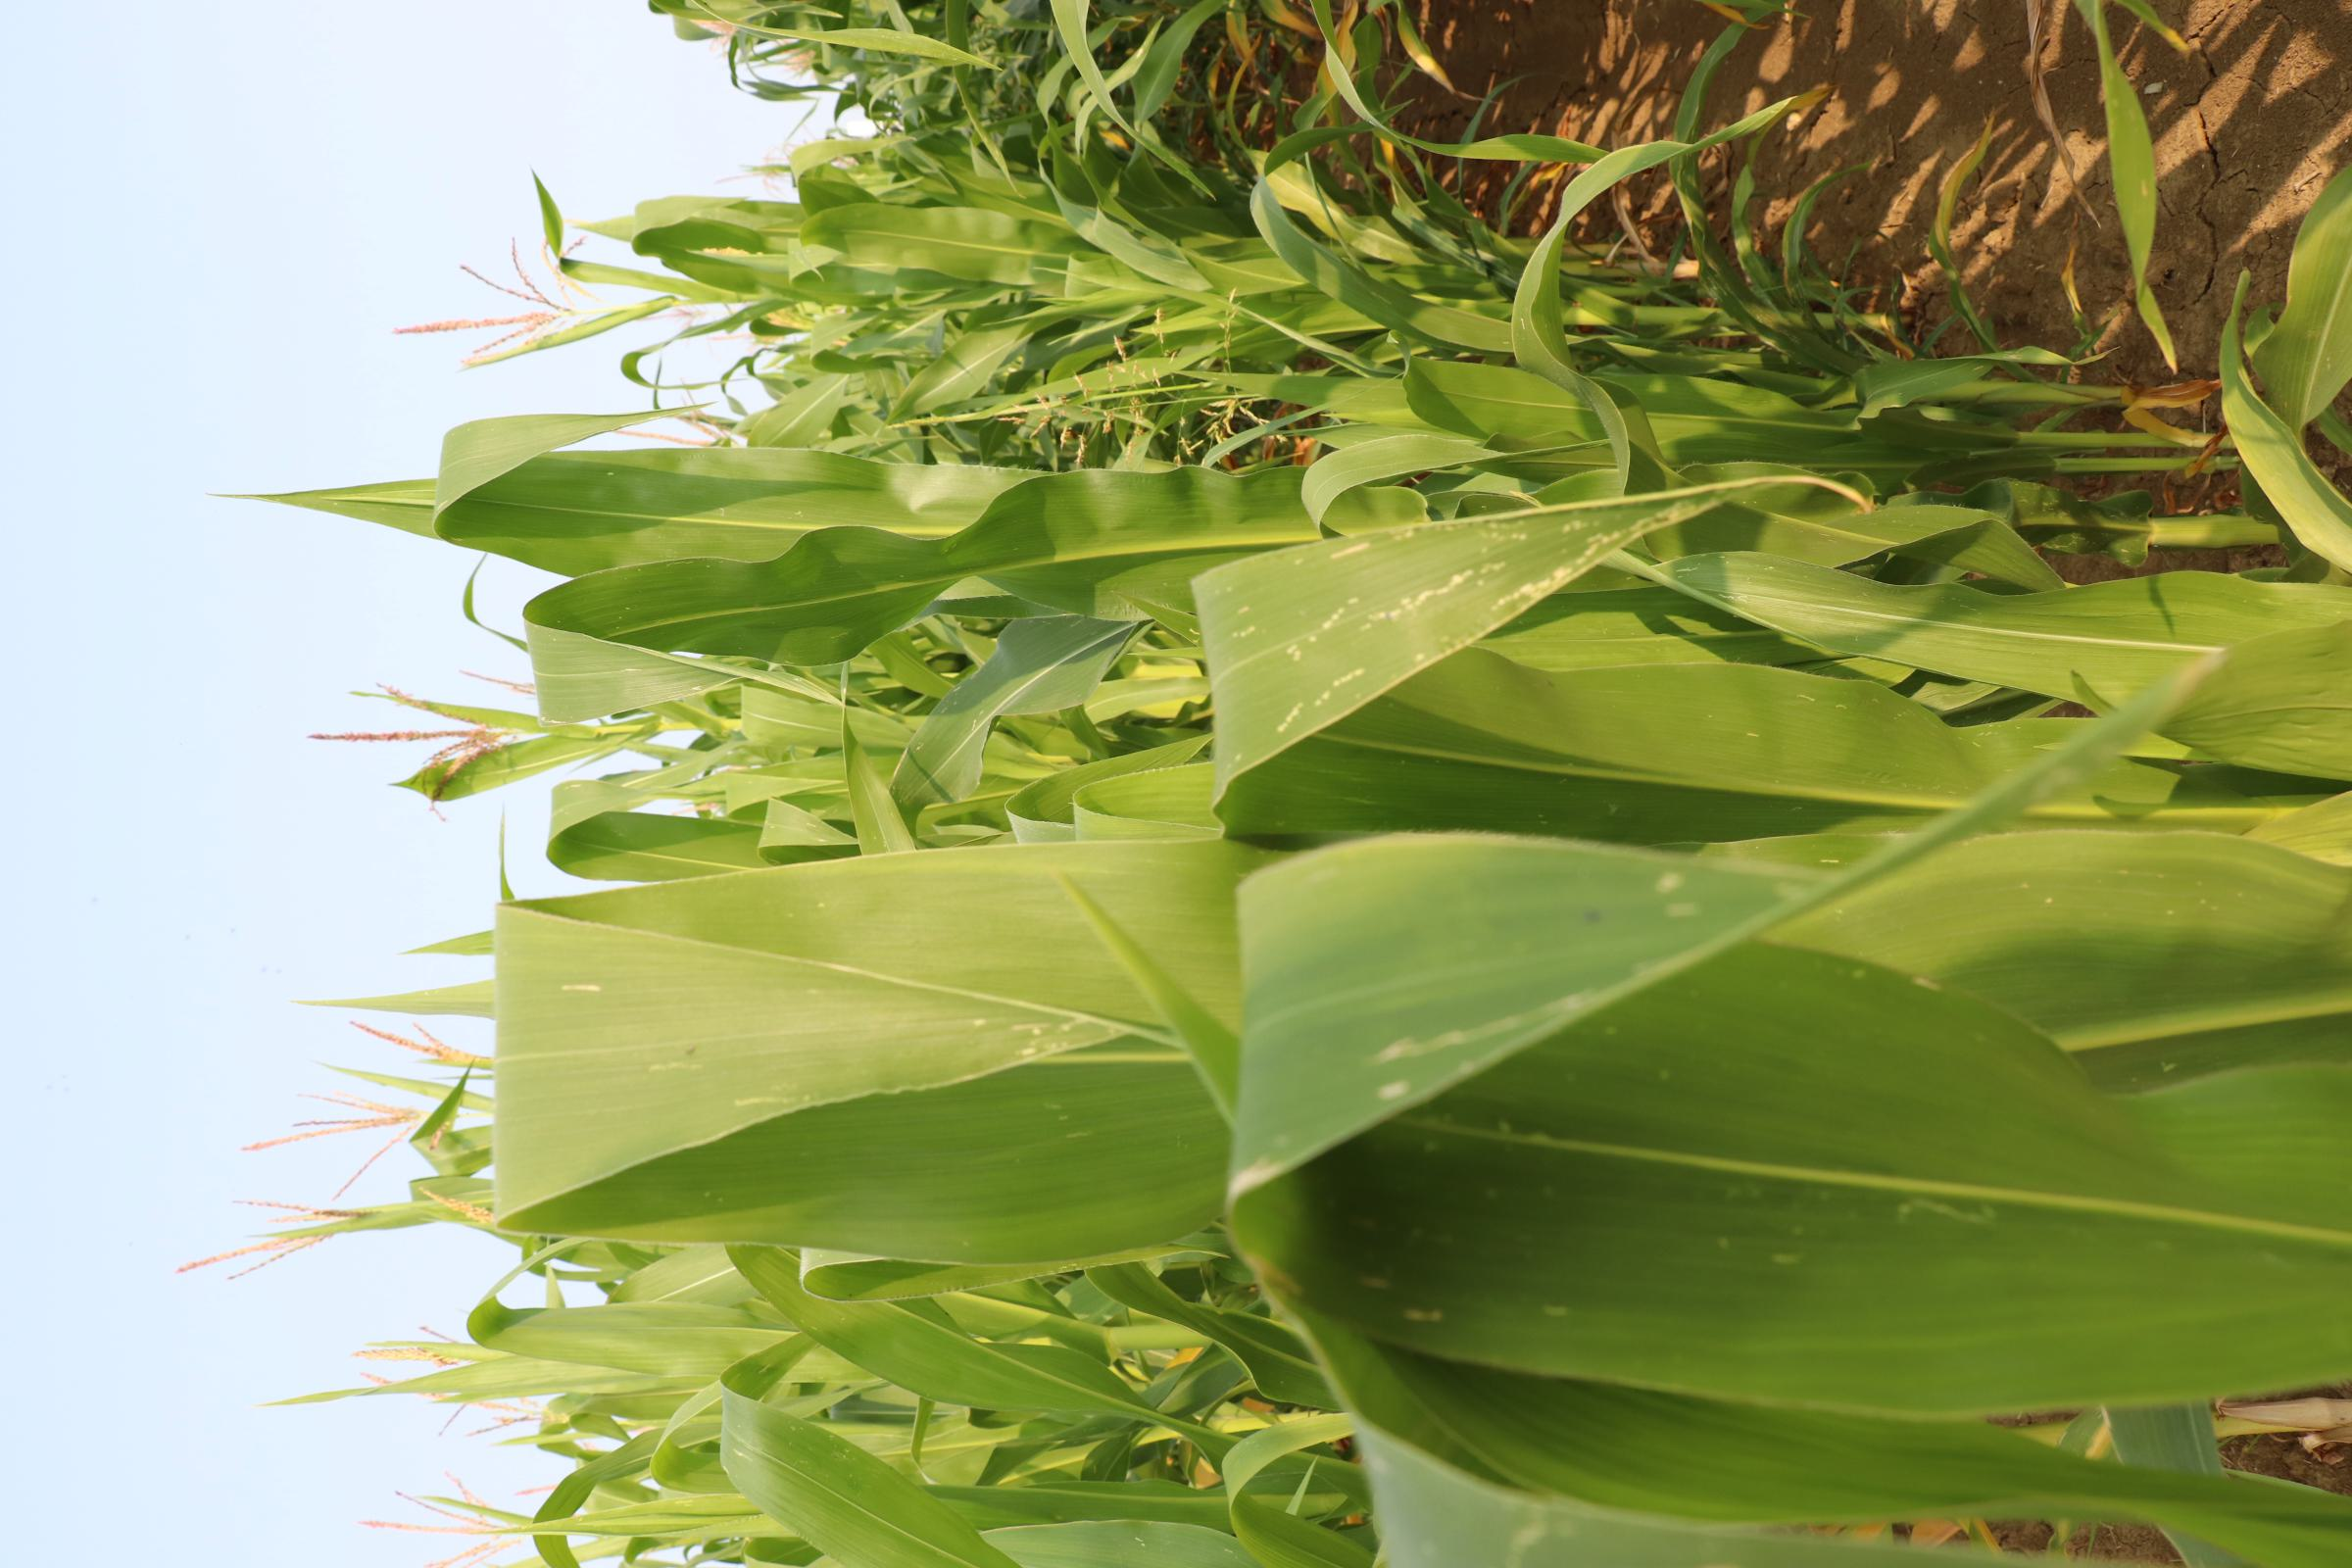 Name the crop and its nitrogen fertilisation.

maize, no added nitrogen
